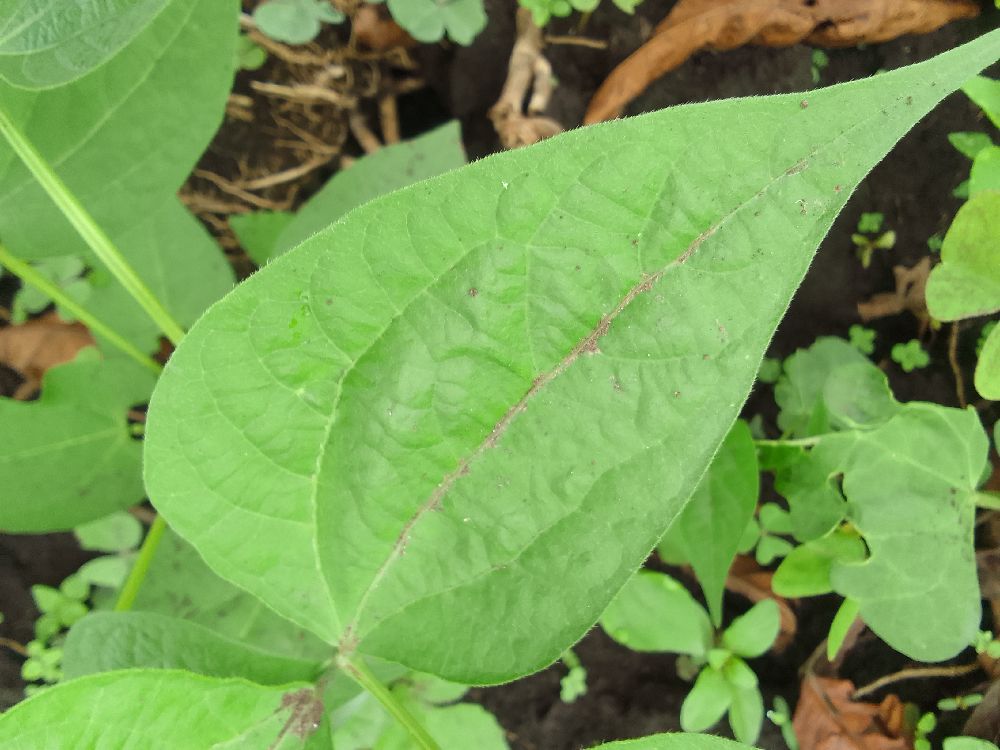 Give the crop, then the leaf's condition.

common bean, healthy
